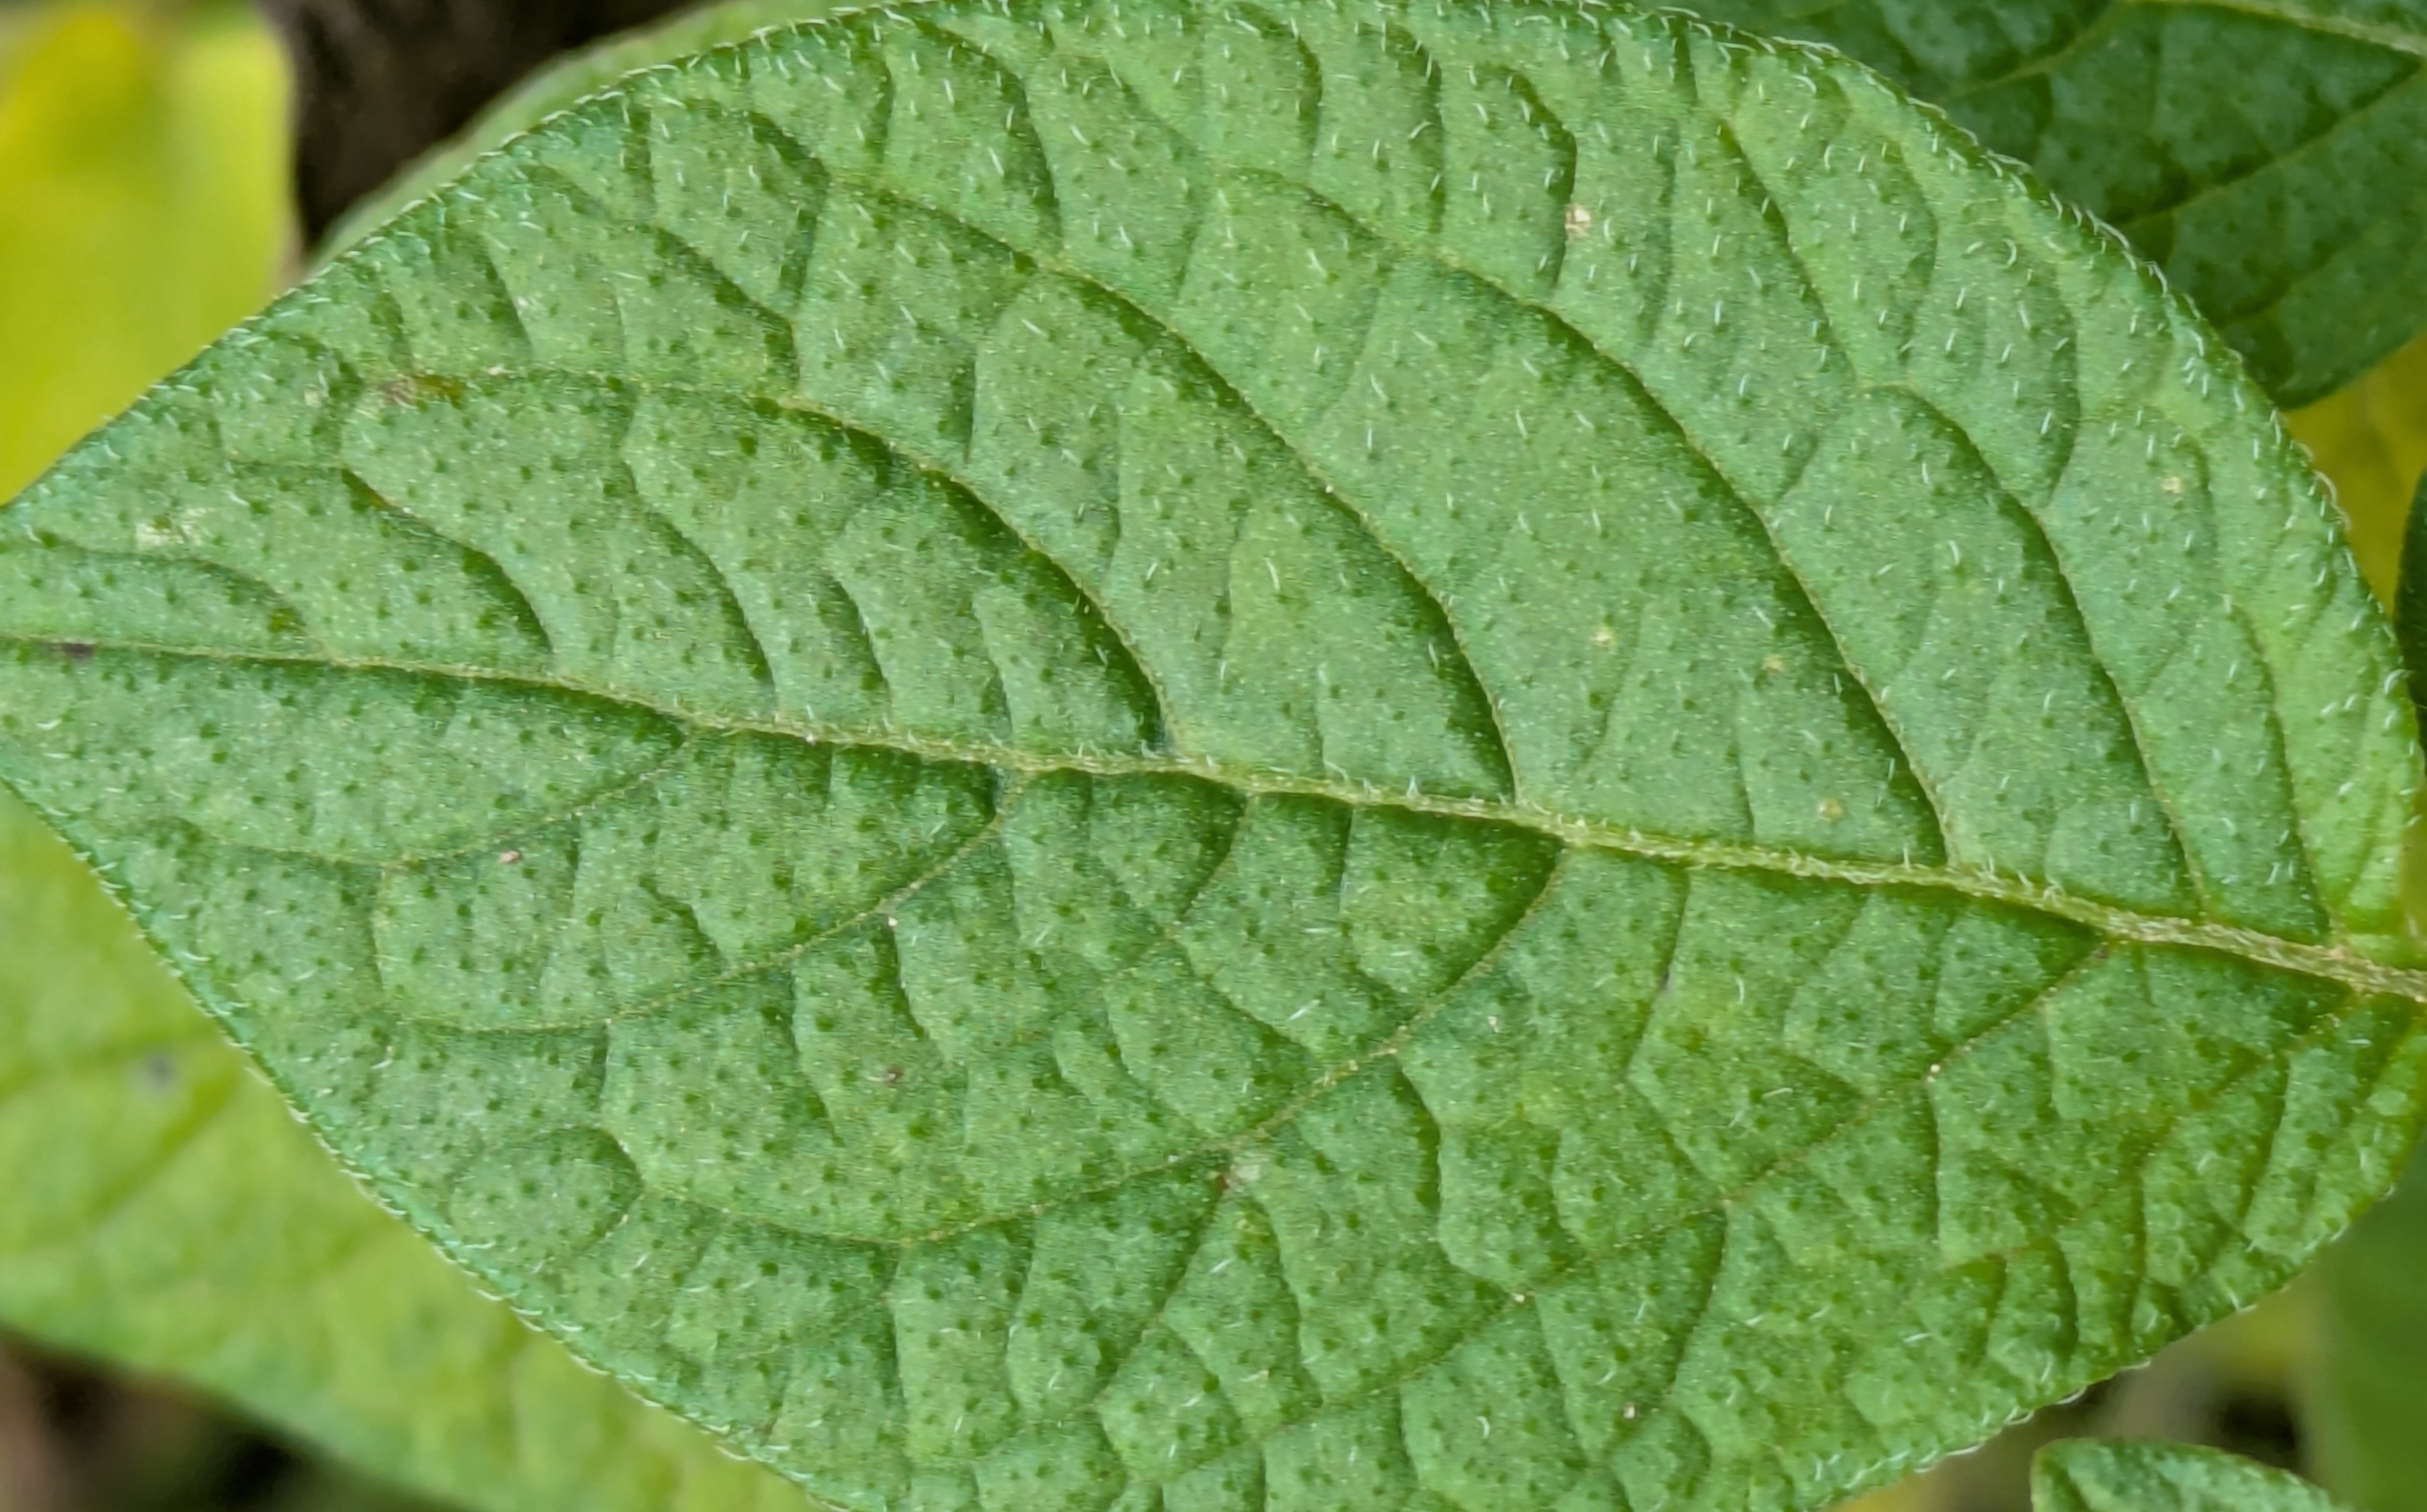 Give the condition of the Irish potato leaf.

healthy
